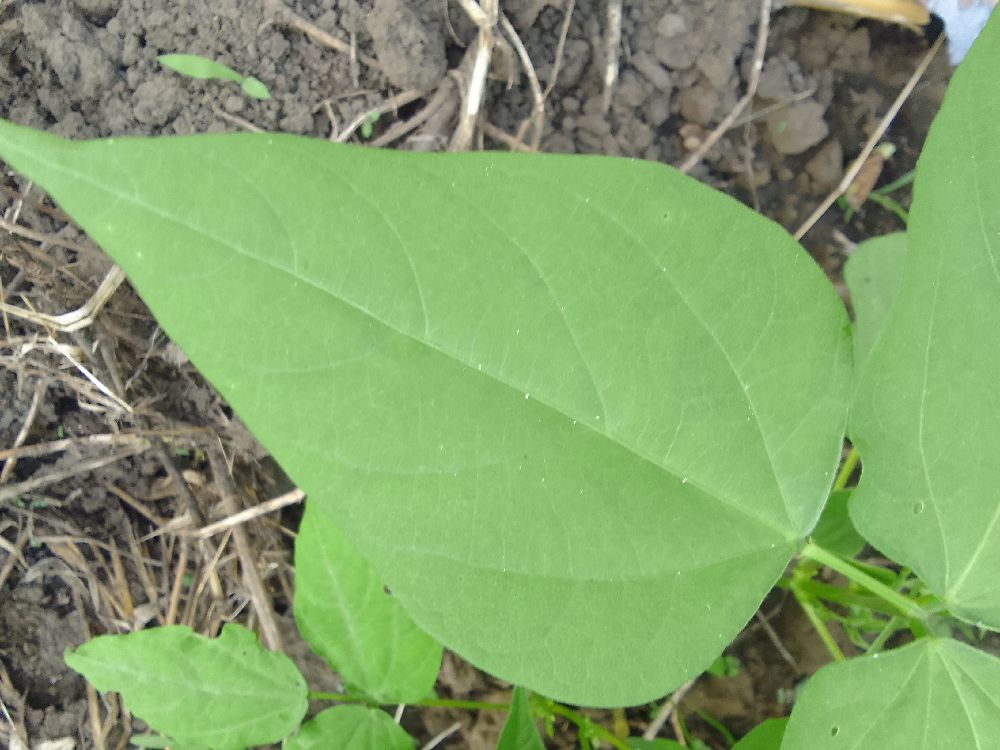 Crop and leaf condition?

common bean, healthy
